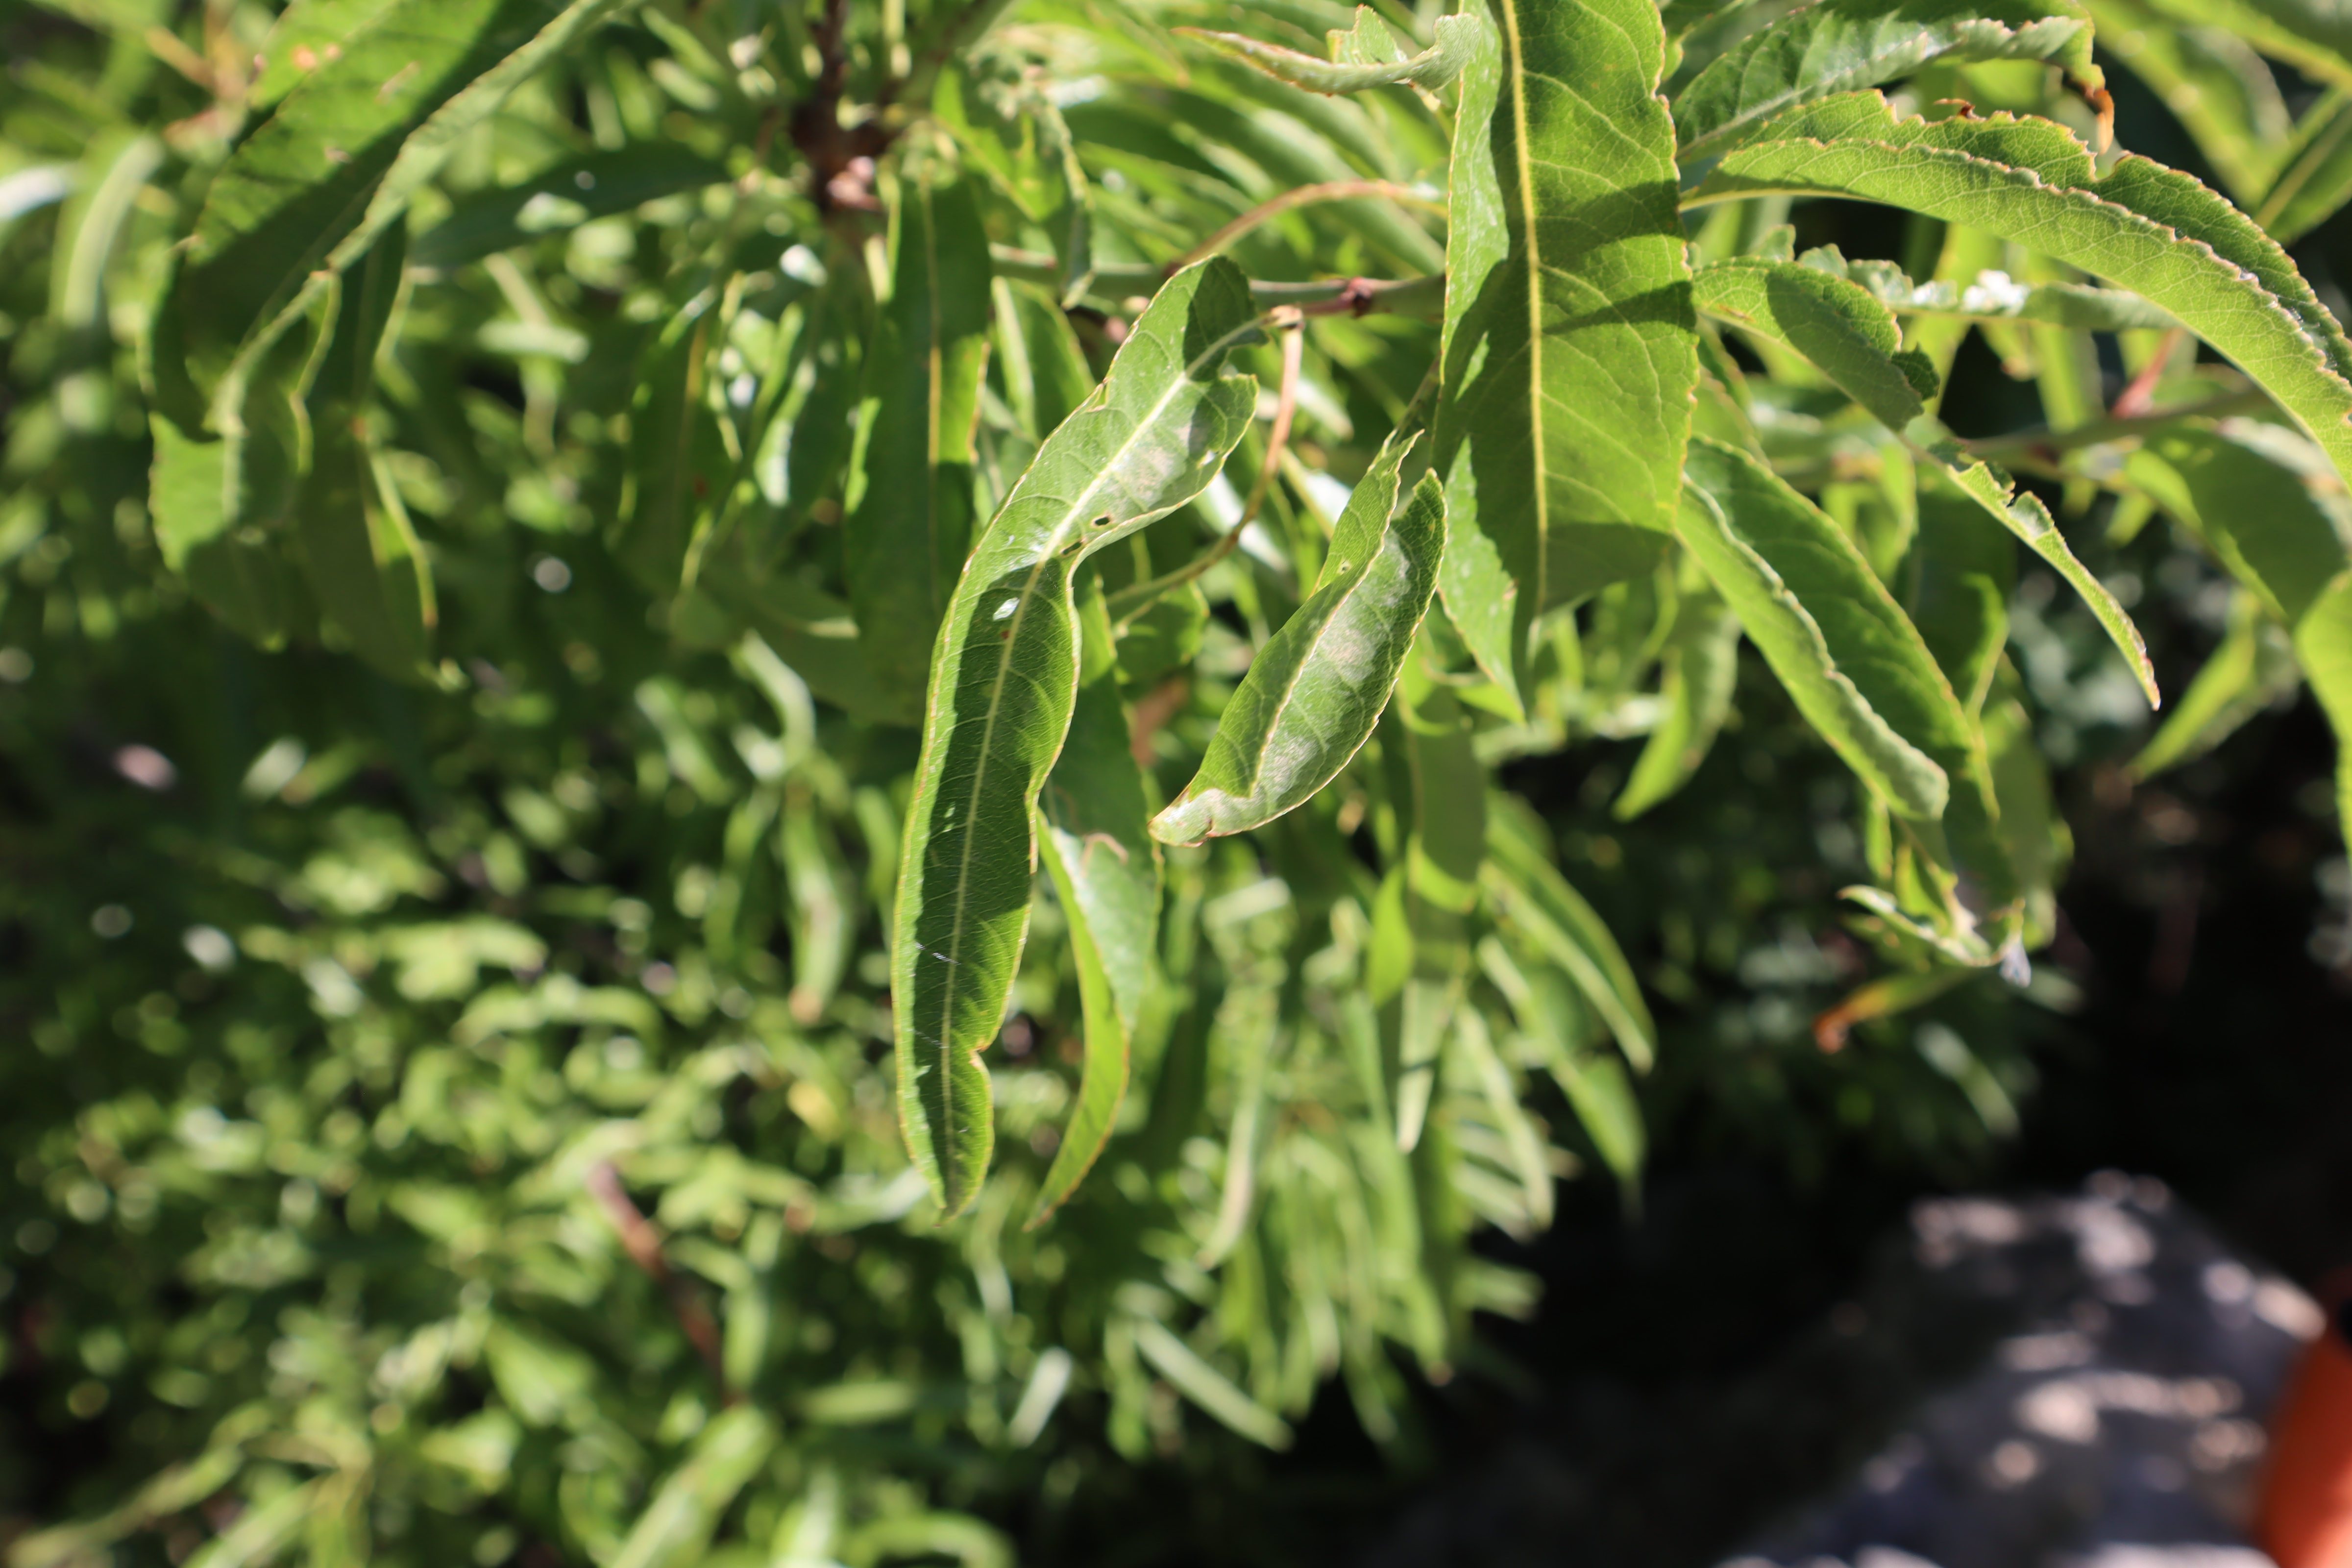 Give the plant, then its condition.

almond, healthy
